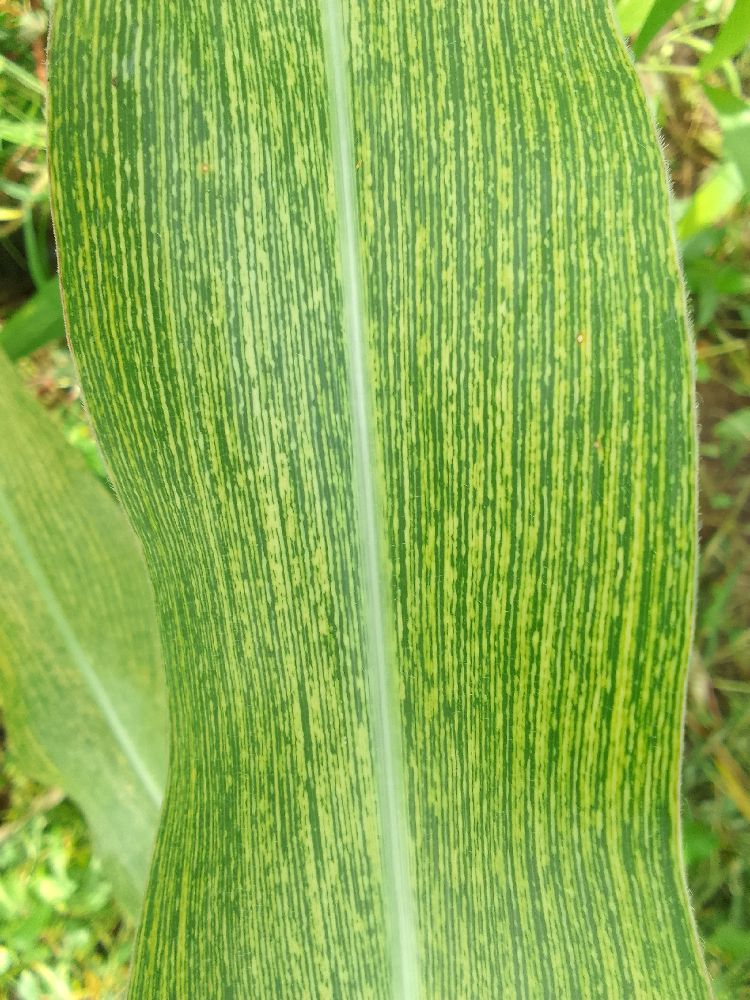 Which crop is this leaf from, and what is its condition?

maize, maize streak virus
